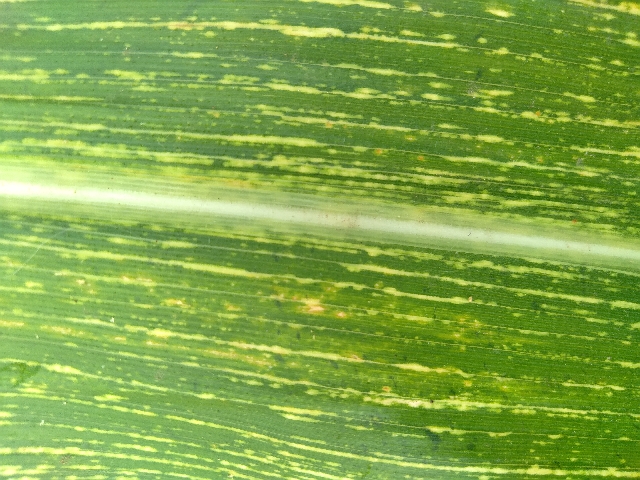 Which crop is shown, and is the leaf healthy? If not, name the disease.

maize, maize streak virus
